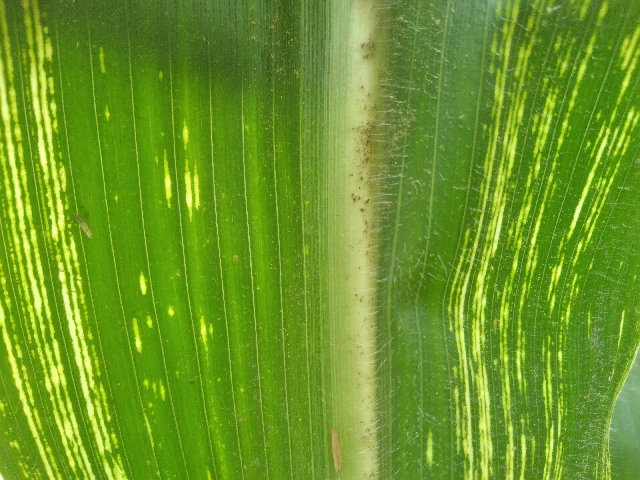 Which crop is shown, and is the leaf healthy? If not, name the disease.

maize, maize streak virus
